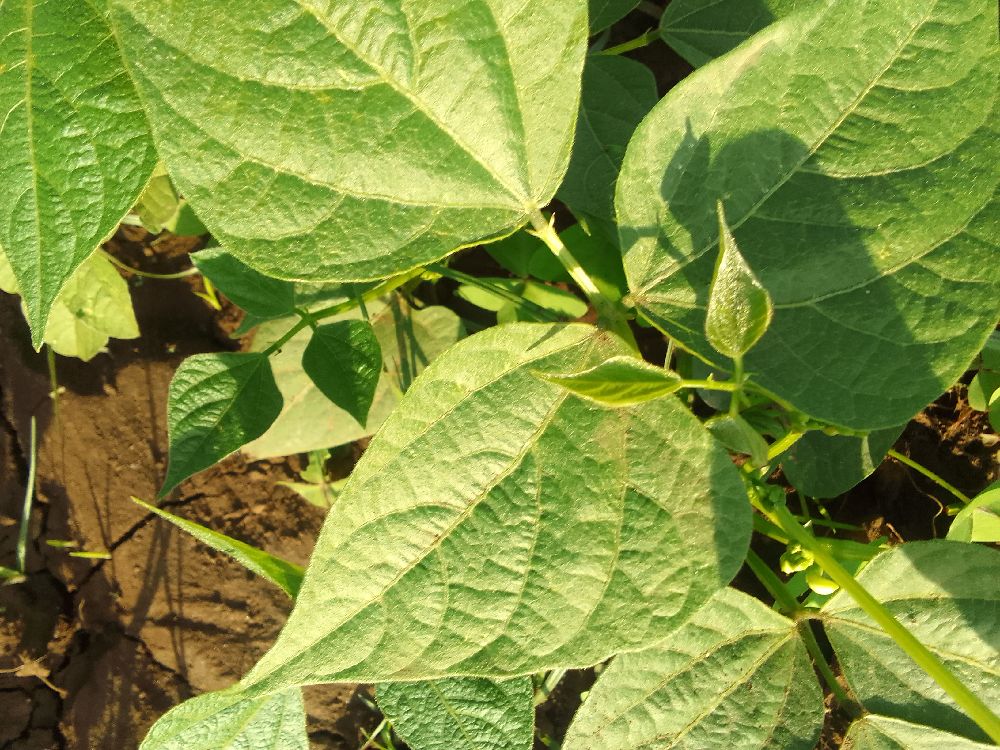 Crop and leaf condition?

common bean, healthy
